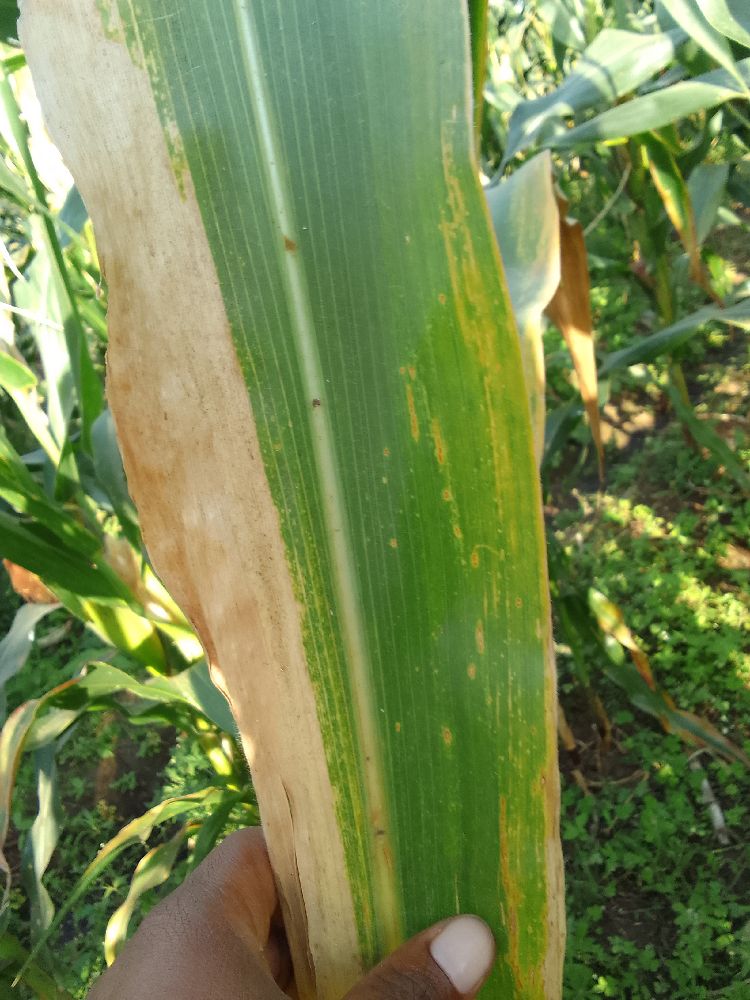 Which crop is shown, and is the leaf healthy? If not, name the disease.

maize, maize lethal necrosis
